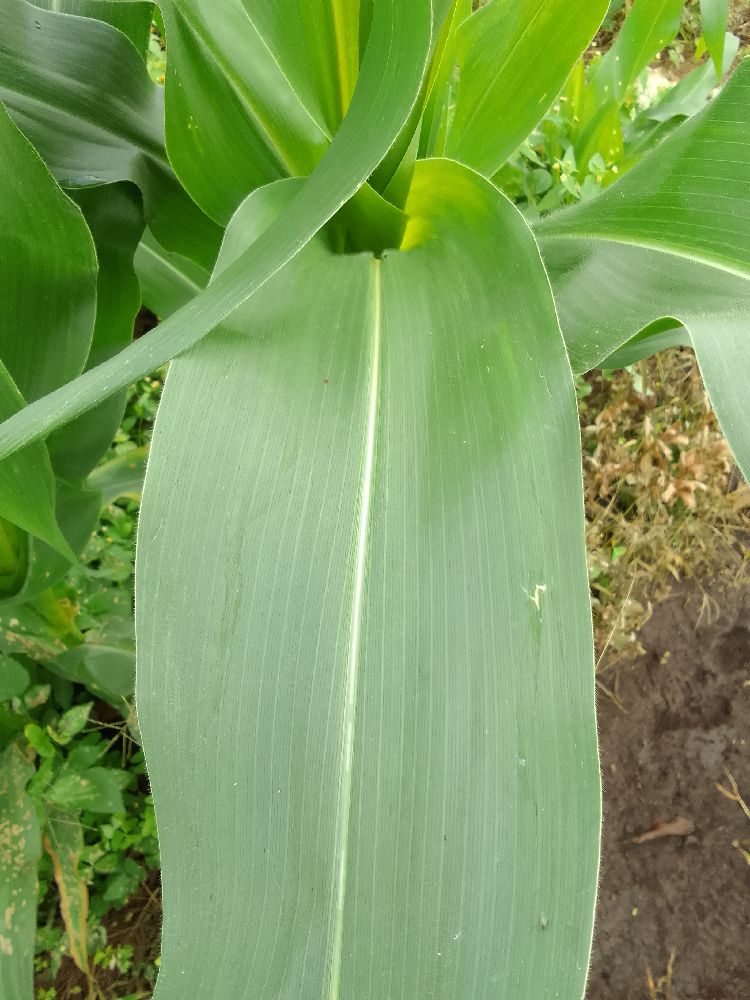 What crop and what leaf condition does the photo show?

maize, healthy
